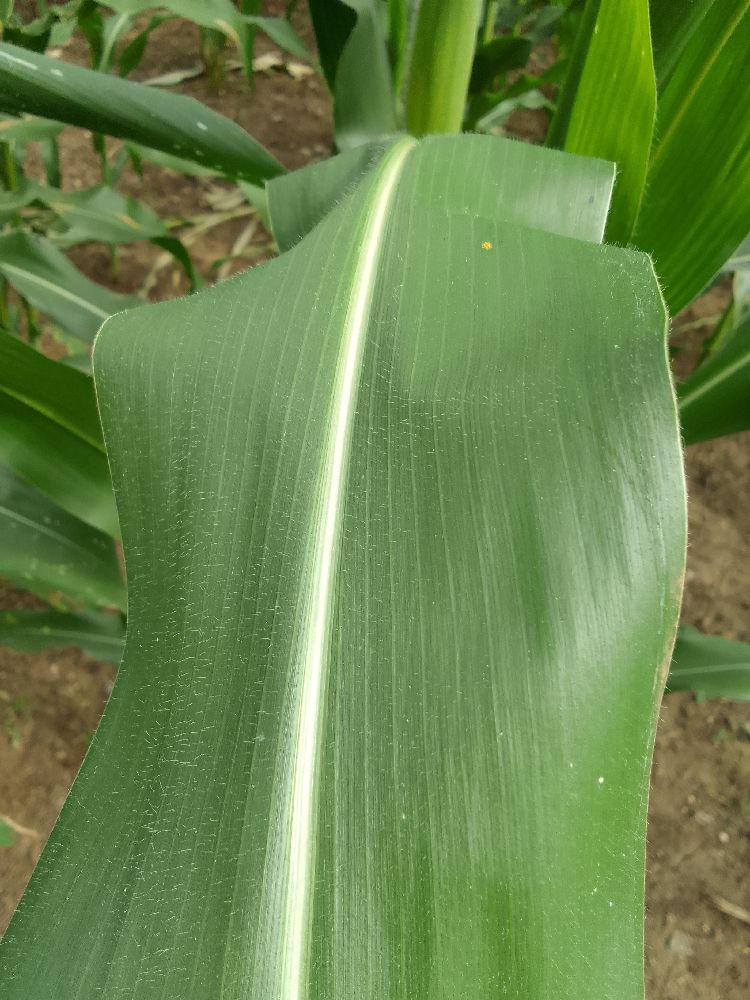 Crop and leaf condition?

maize, healthy
